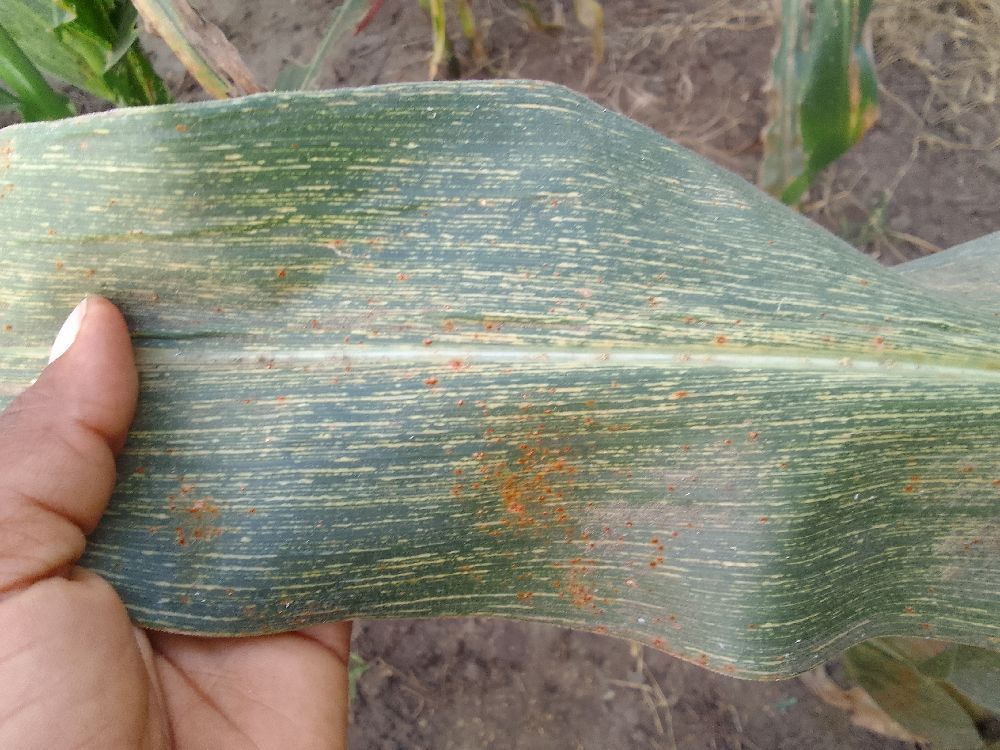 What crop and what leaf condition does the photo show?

maize, maize streak virus
